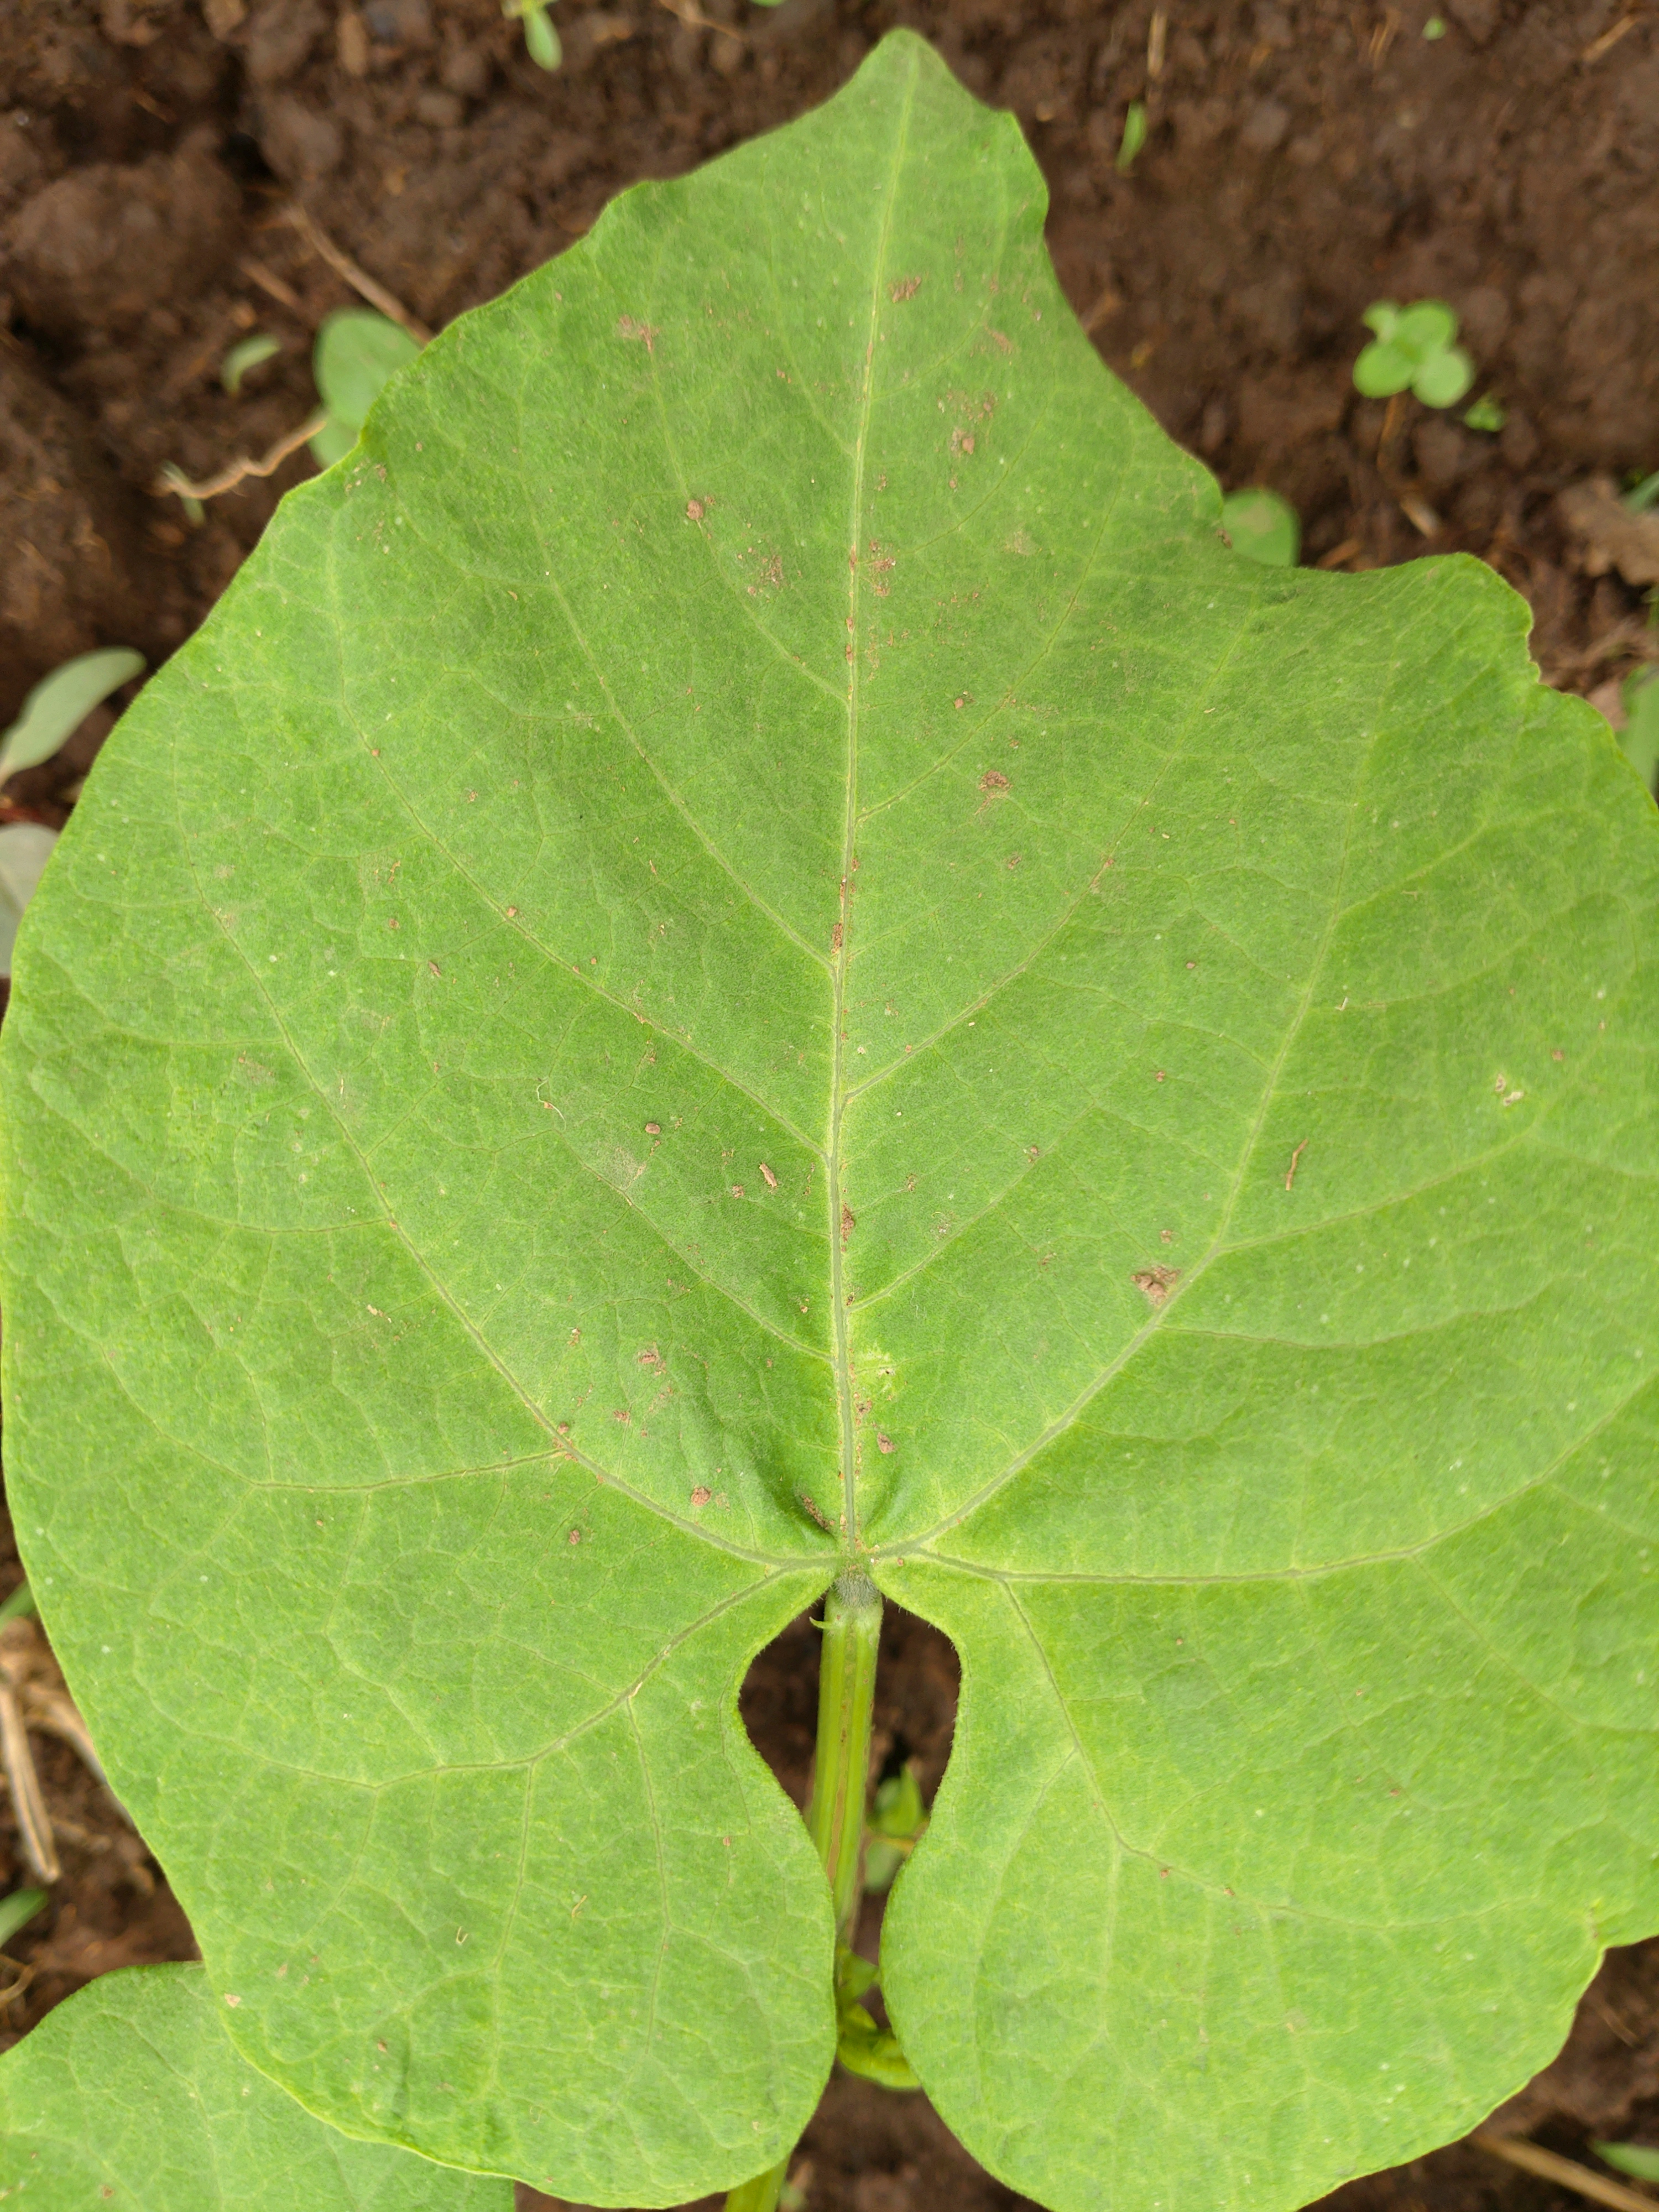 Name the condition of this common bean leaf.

healthy
